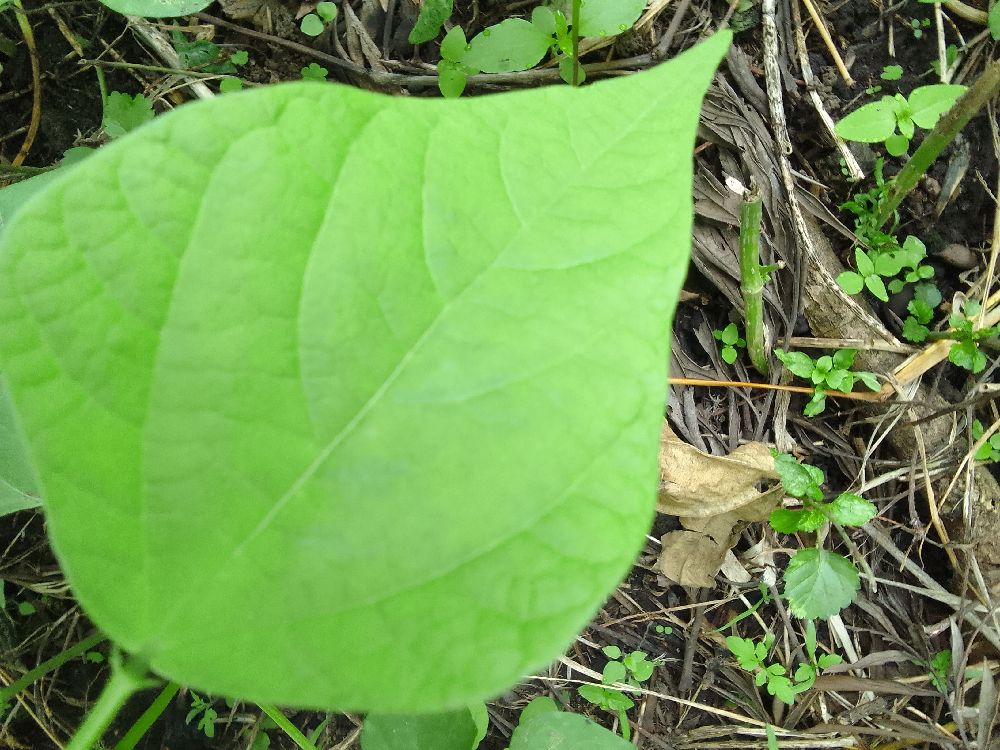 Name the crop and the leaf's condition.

common bean, healthy
